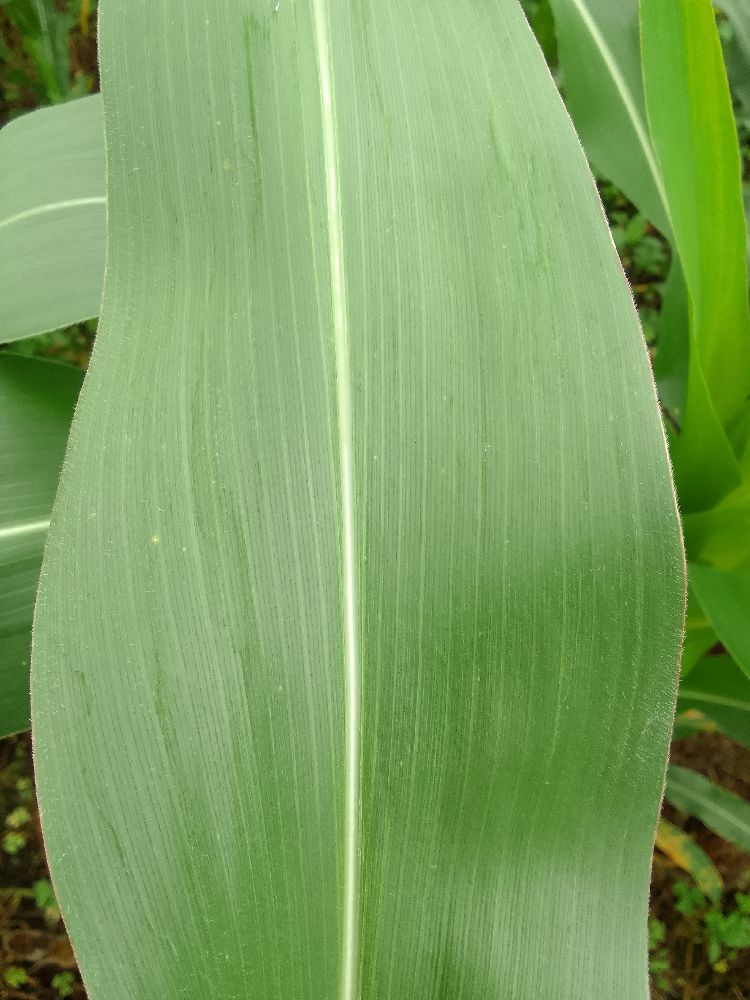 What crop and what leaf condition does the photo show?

maize, healthy
